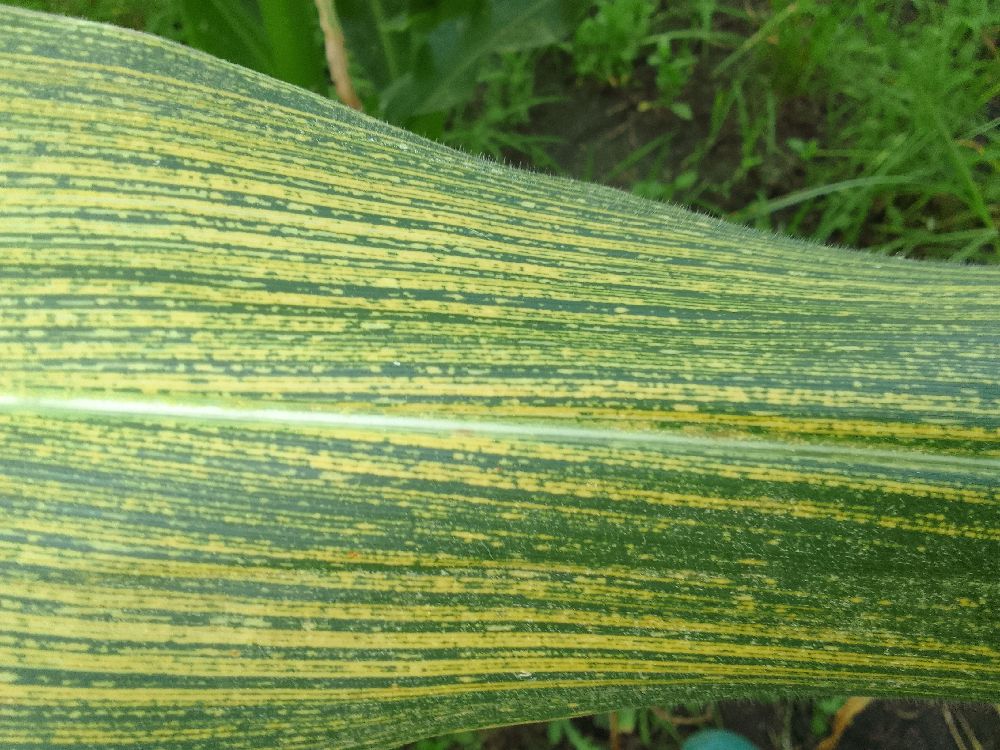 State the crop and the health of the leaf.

maize, maize streak virus
